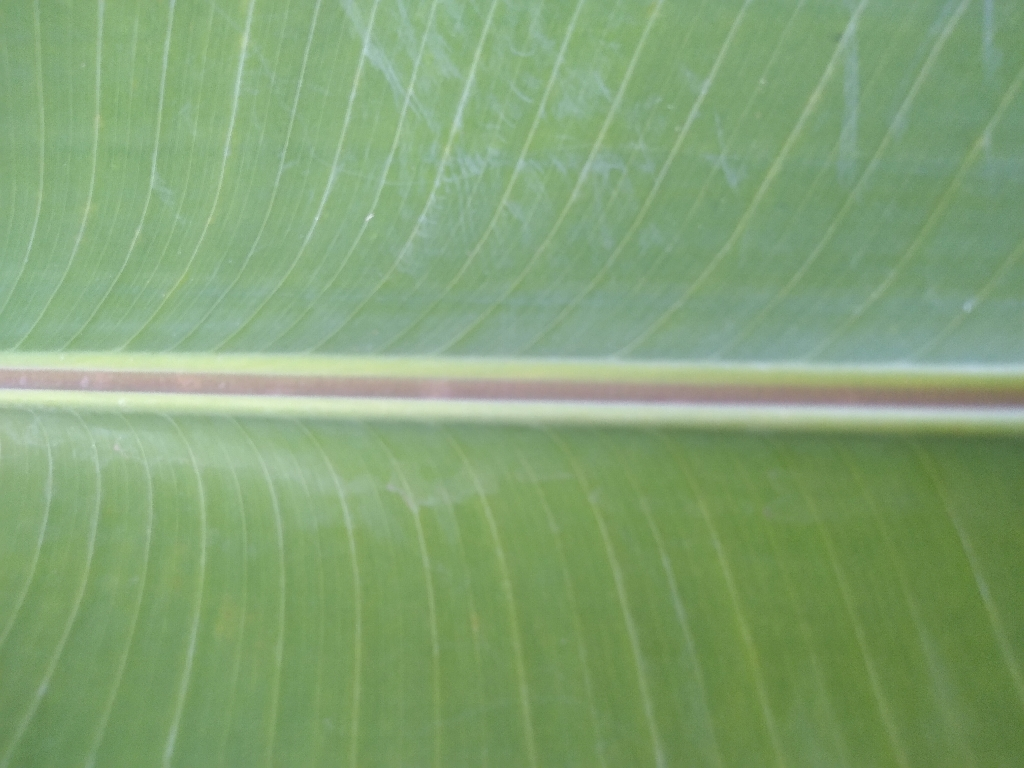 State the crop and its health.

banana, healthy
